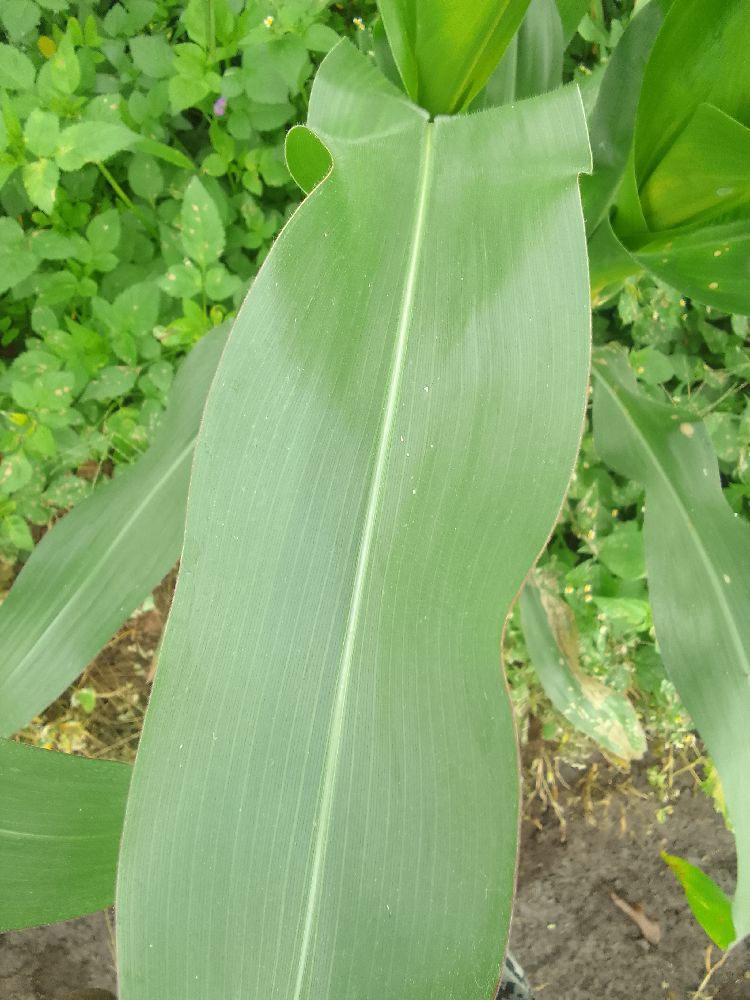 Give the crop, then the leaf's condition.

maize, healthy
